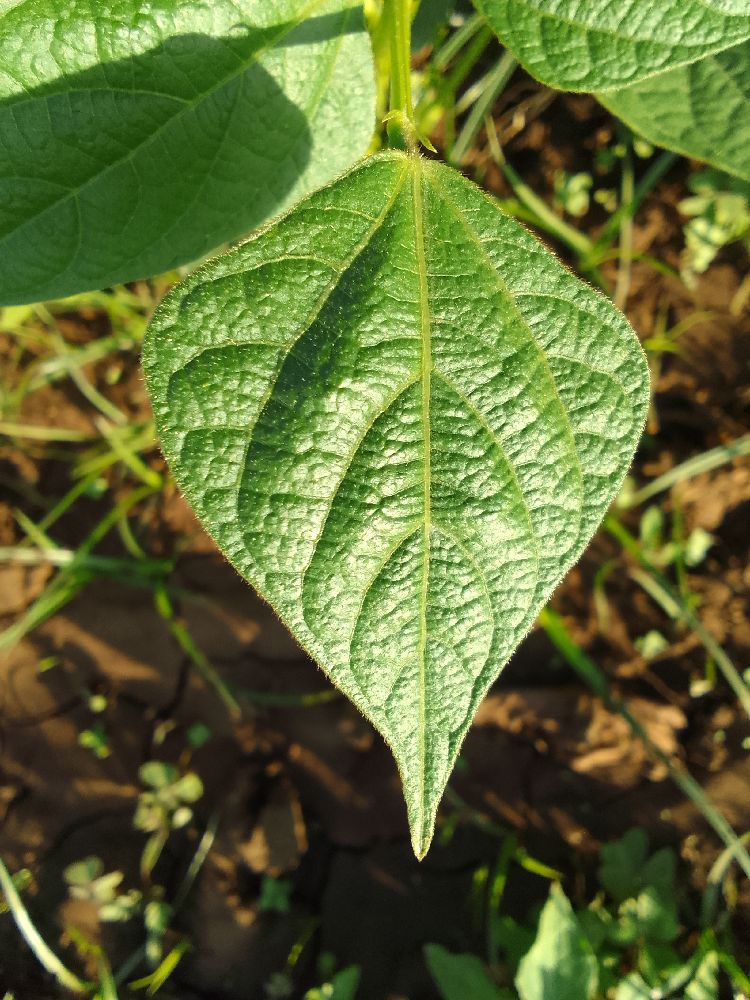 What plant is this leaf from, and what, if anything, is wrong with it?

common bean, healthy
